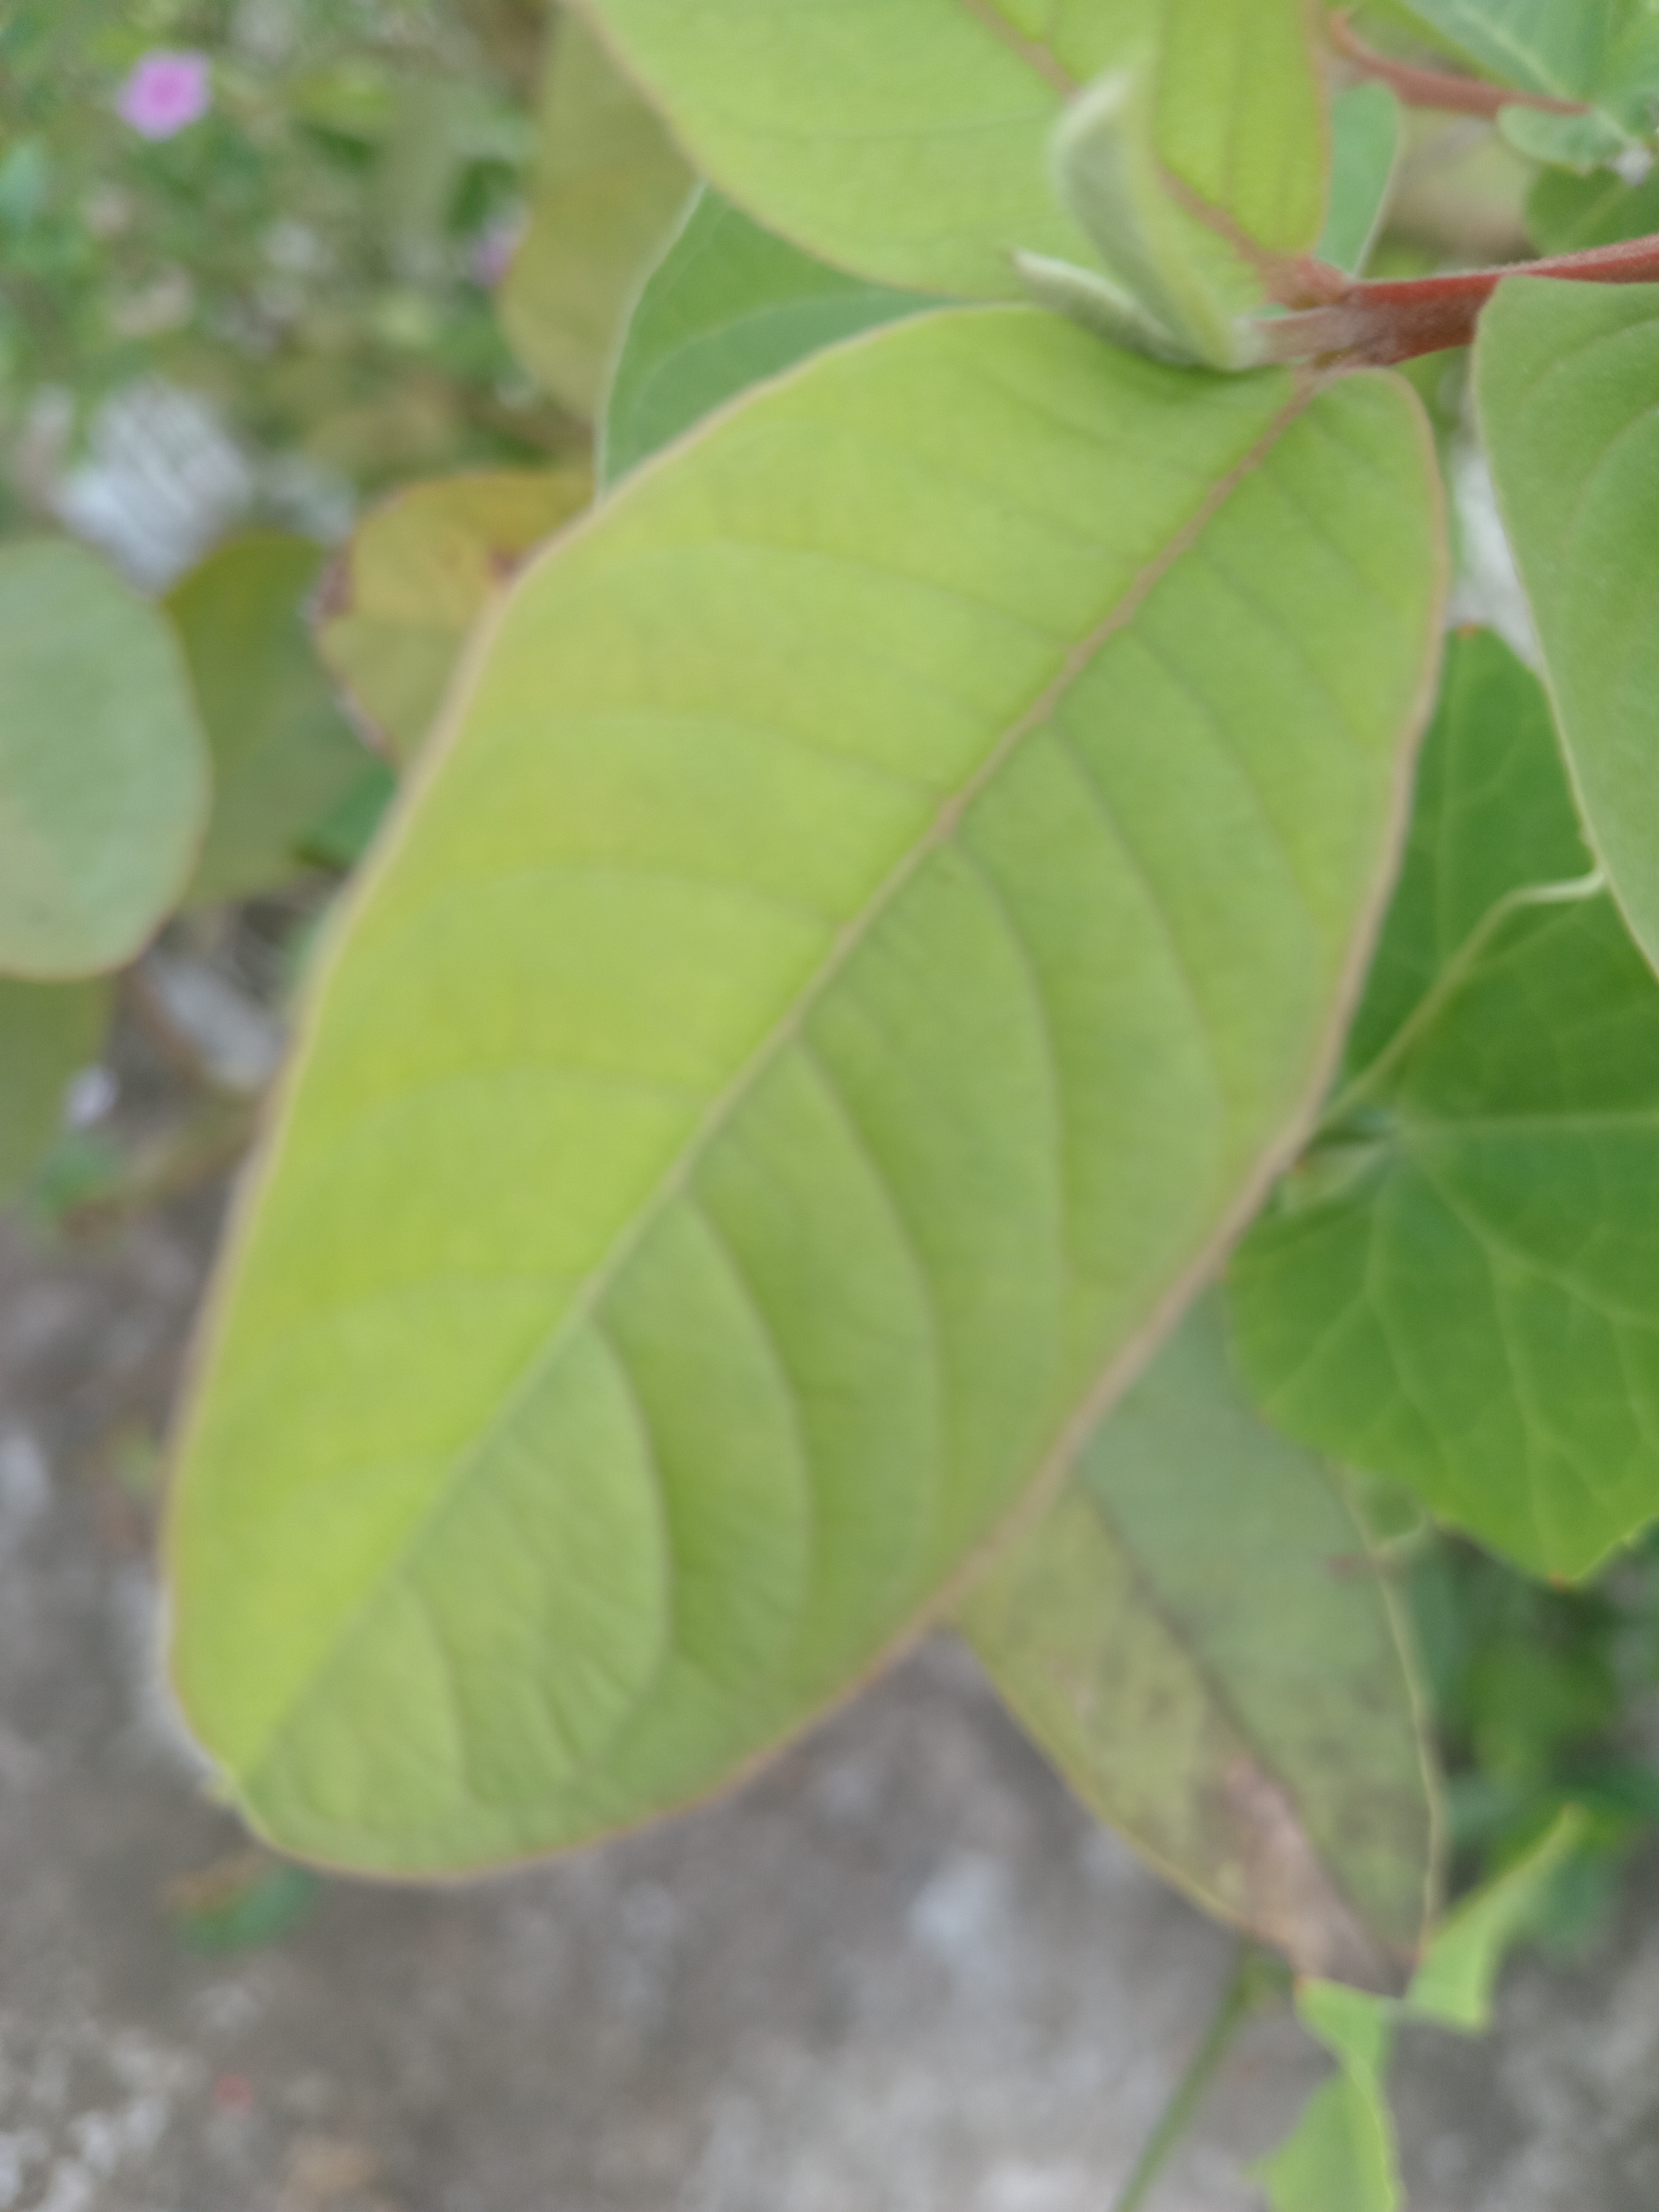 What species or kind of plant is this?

guava
